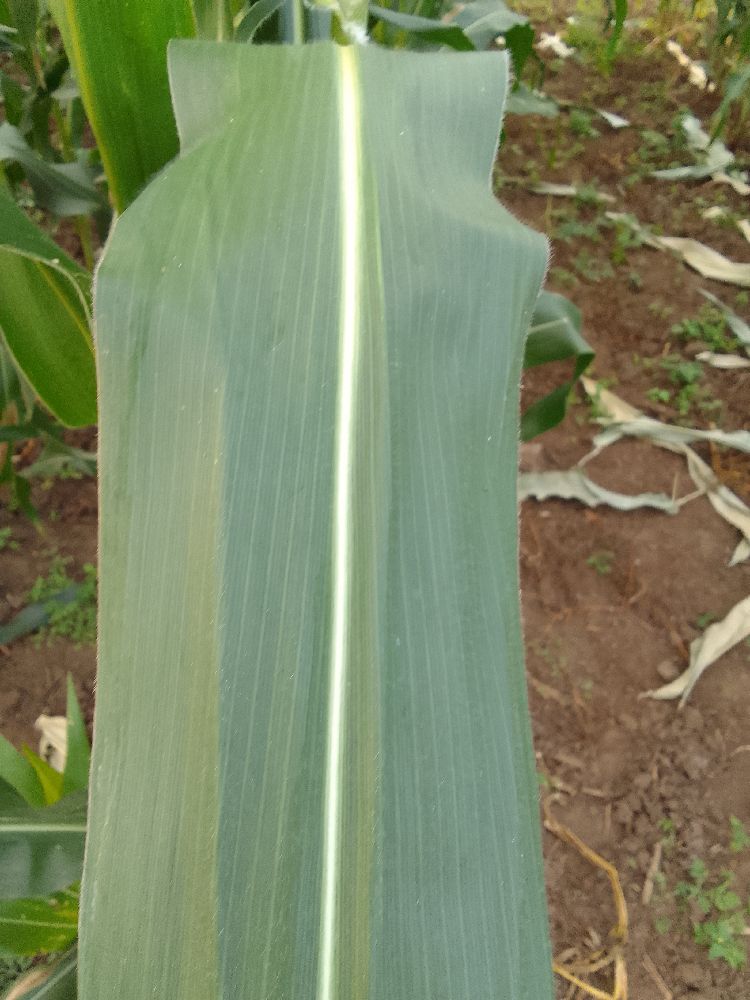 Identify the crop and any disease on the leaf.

maize, healthy
